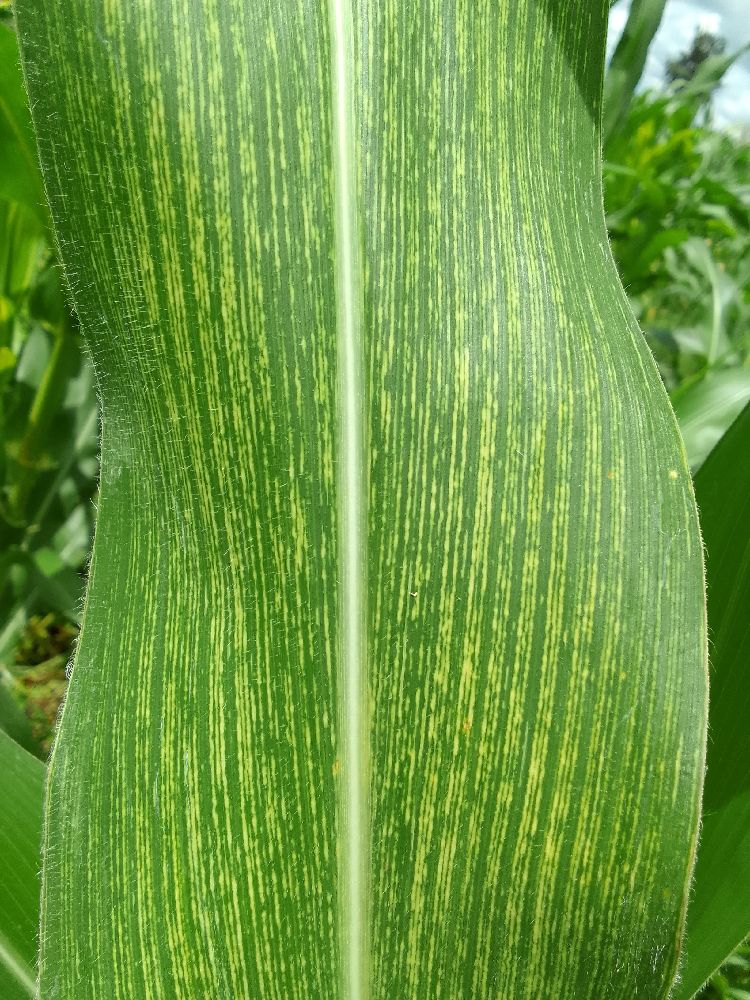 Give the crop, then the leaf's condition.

maize, maize streak virus
